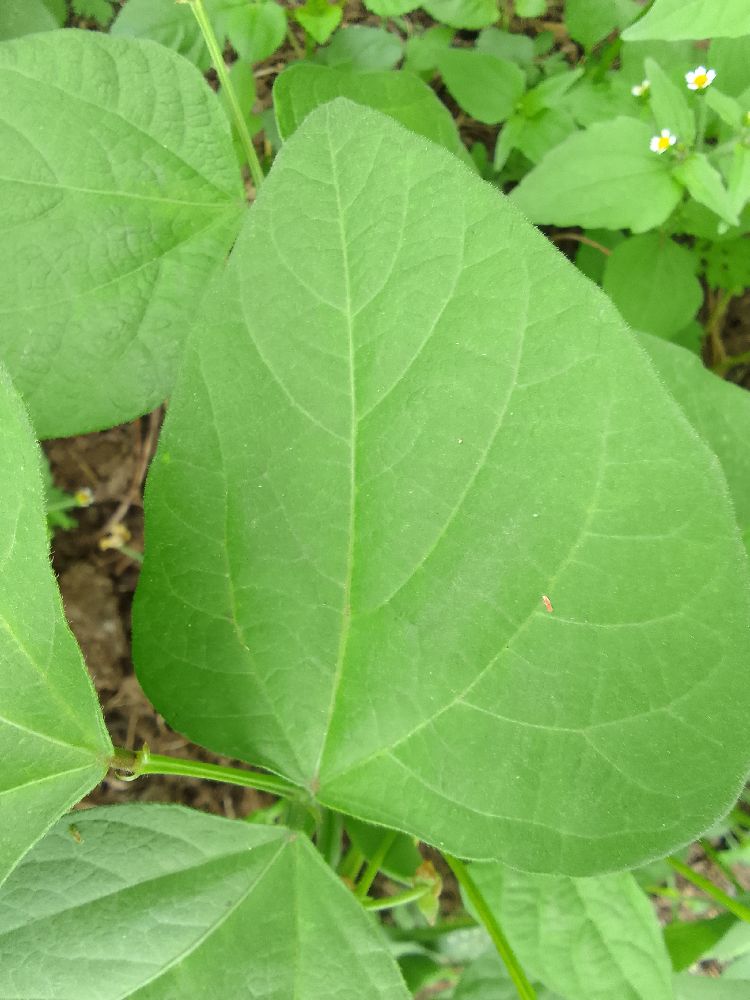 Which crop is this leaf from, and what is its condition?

common bean, healthy
